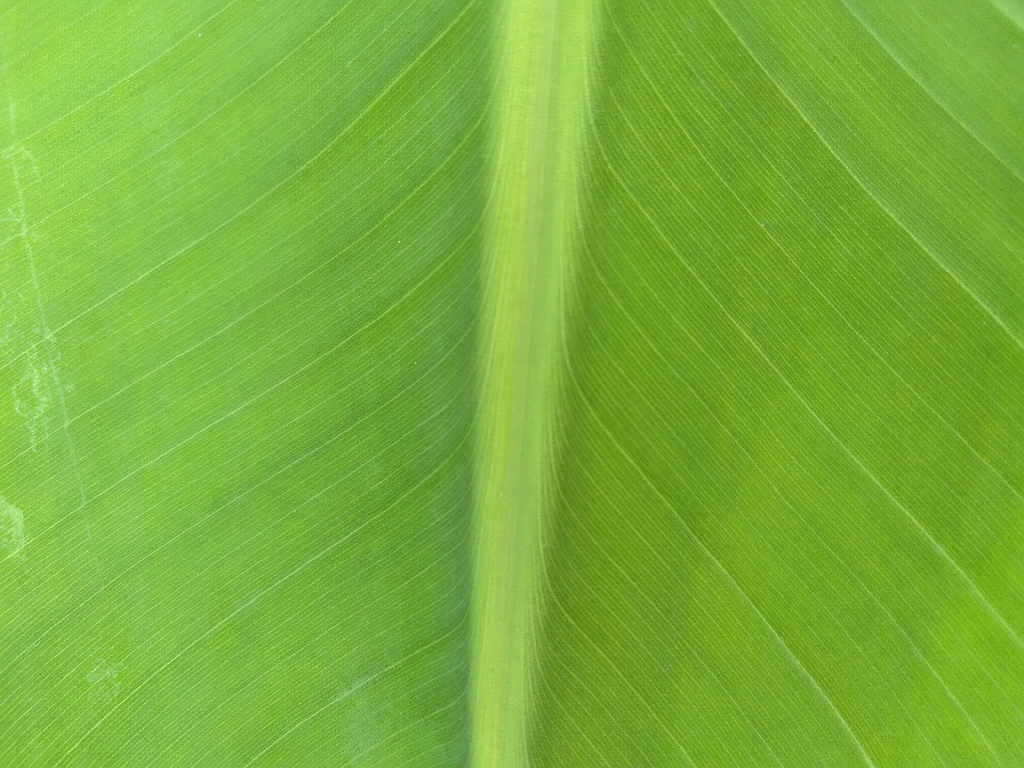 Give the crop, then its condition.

banana, healthy
